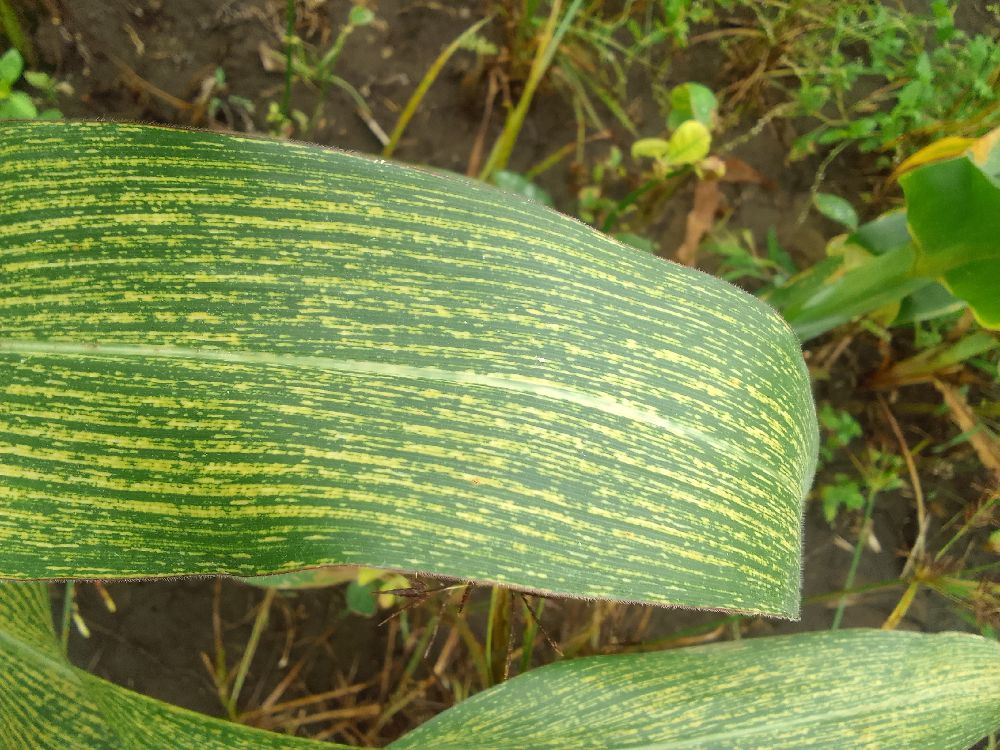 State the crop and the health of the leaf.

maize, maize streak virus
